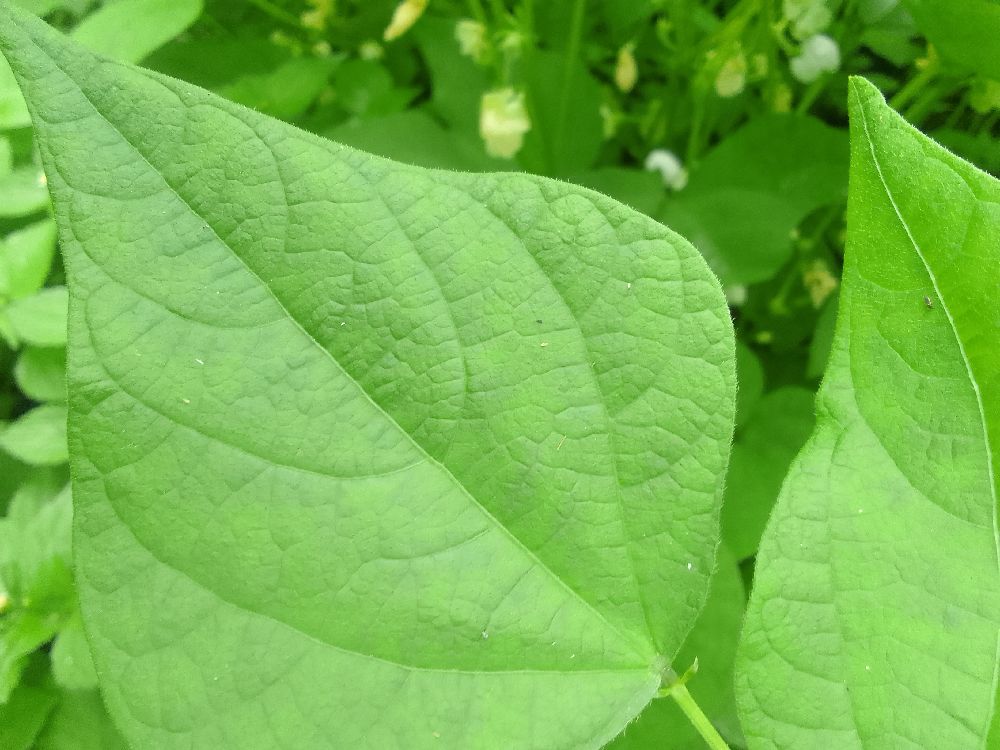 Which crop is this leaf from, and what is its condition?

common bean, healthy
